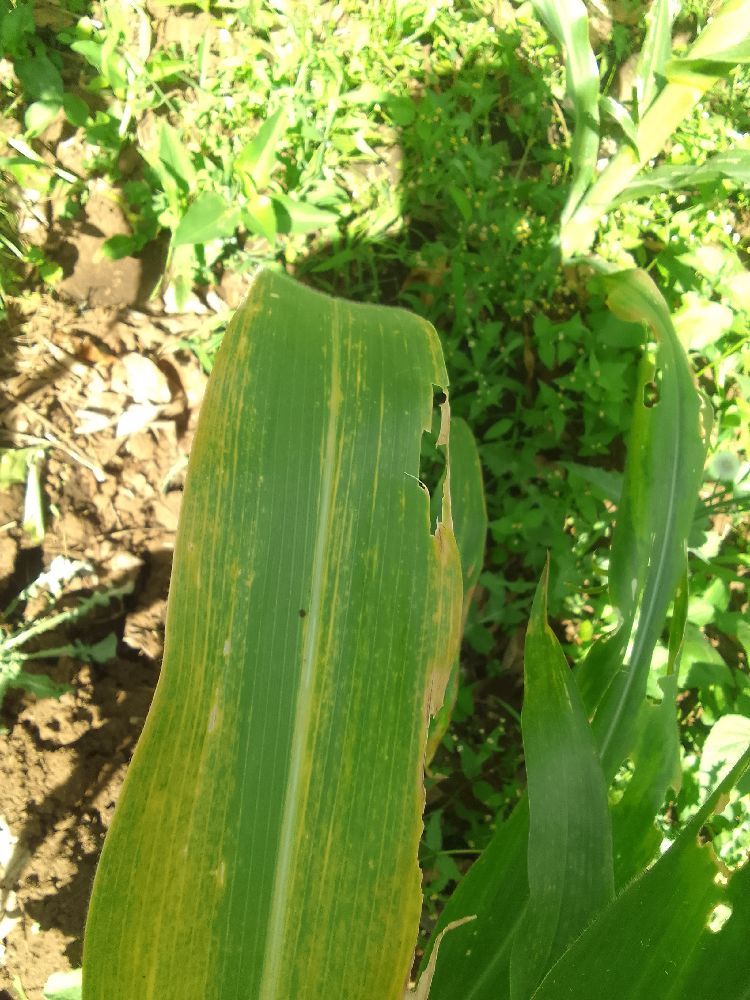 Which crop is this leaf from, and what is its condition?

maize, maize lethal necrosis
